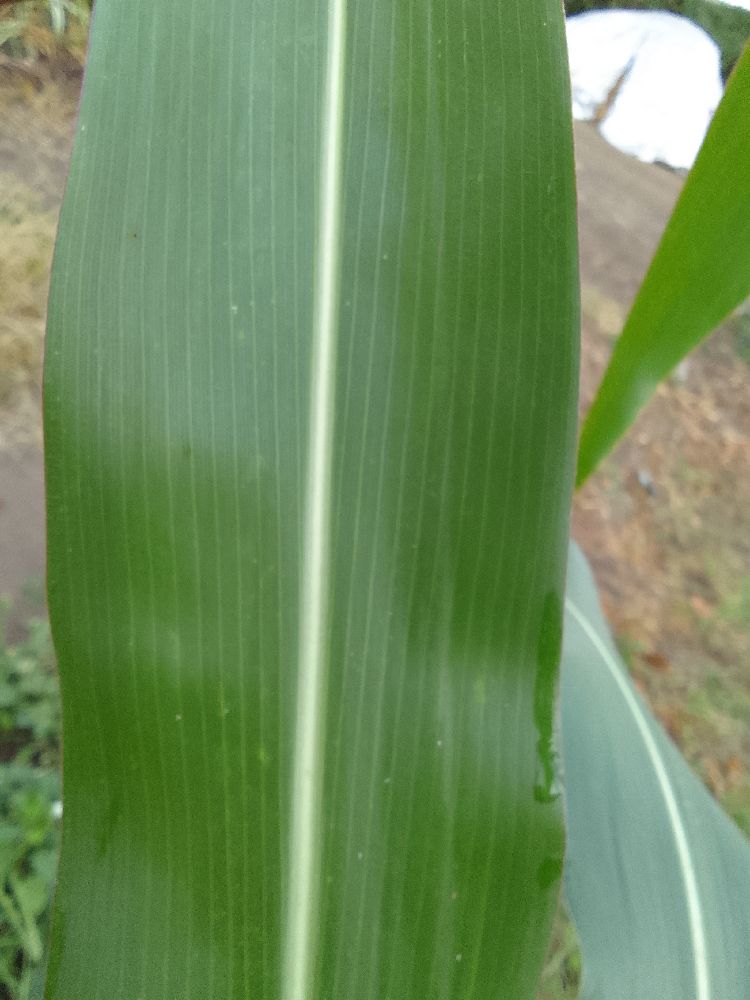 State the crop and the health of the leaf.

maize, healthy
